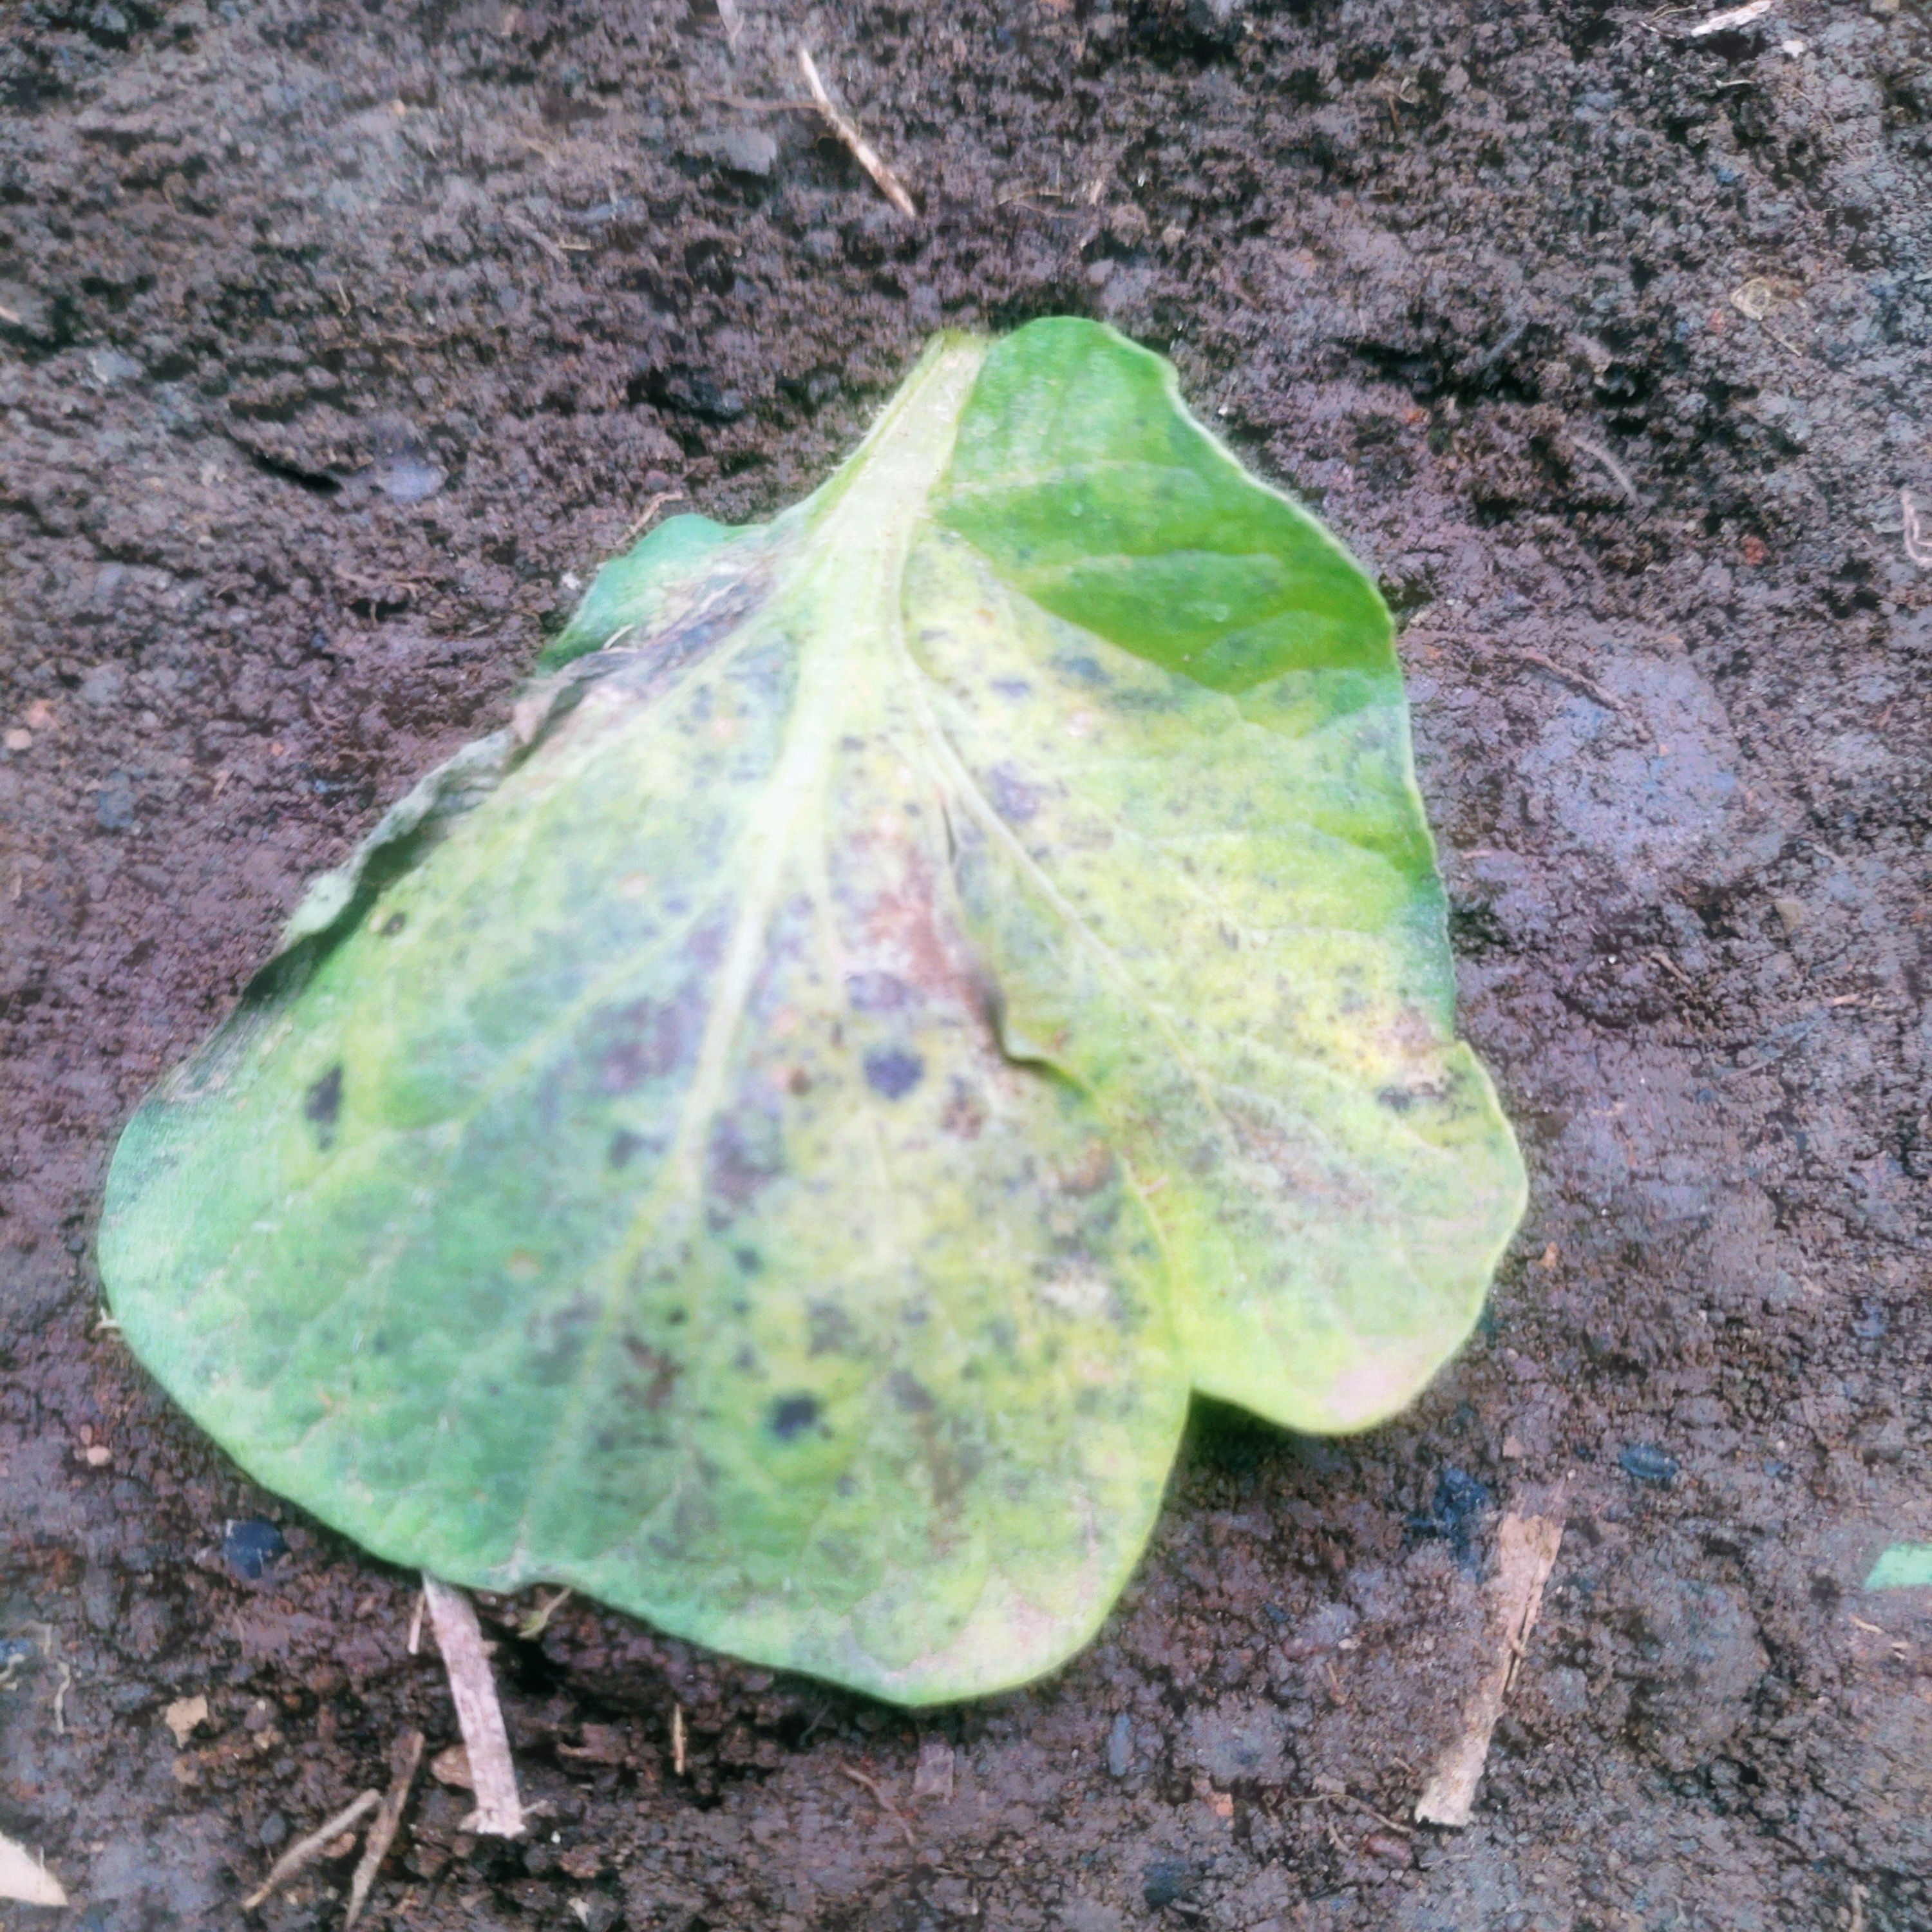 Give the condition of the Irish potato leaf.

late blight
